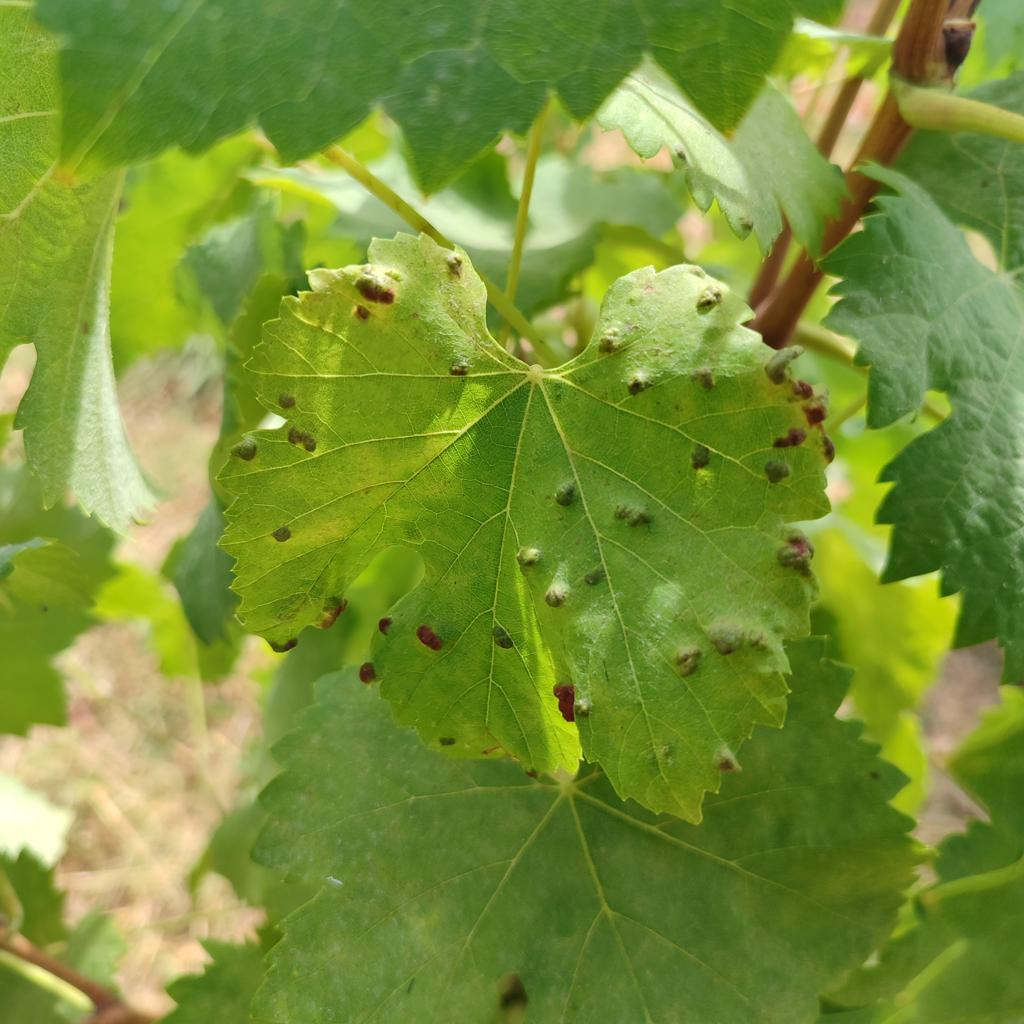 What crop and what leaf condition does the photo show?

grapevine, erineum mite
